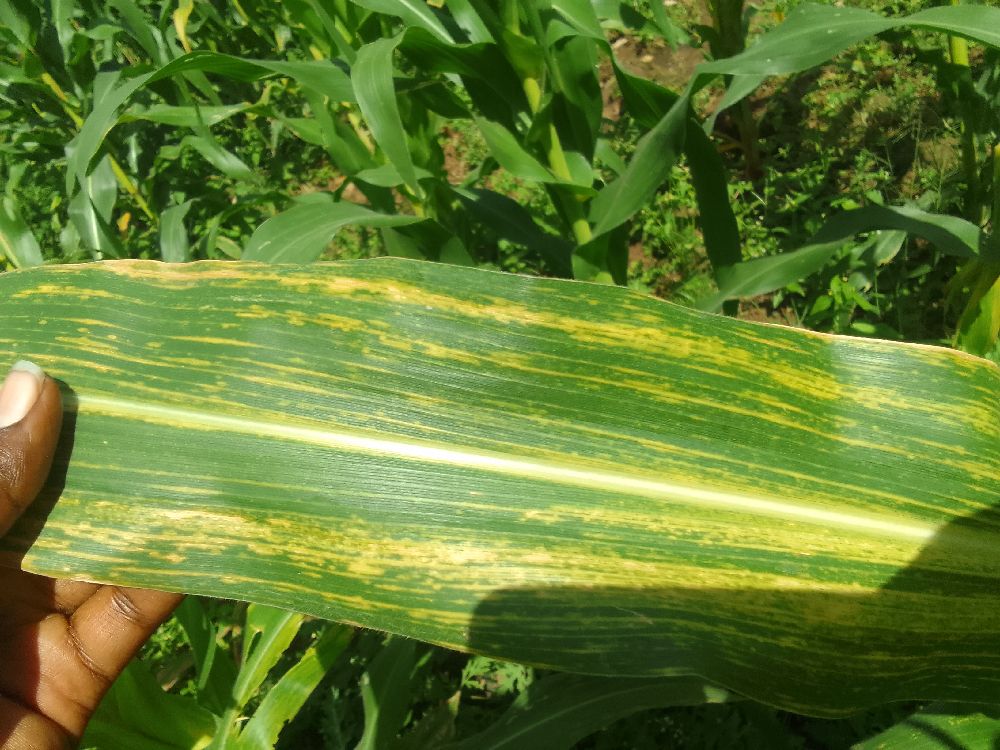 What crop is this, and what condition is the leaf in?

maize, maize lethal necrosis
